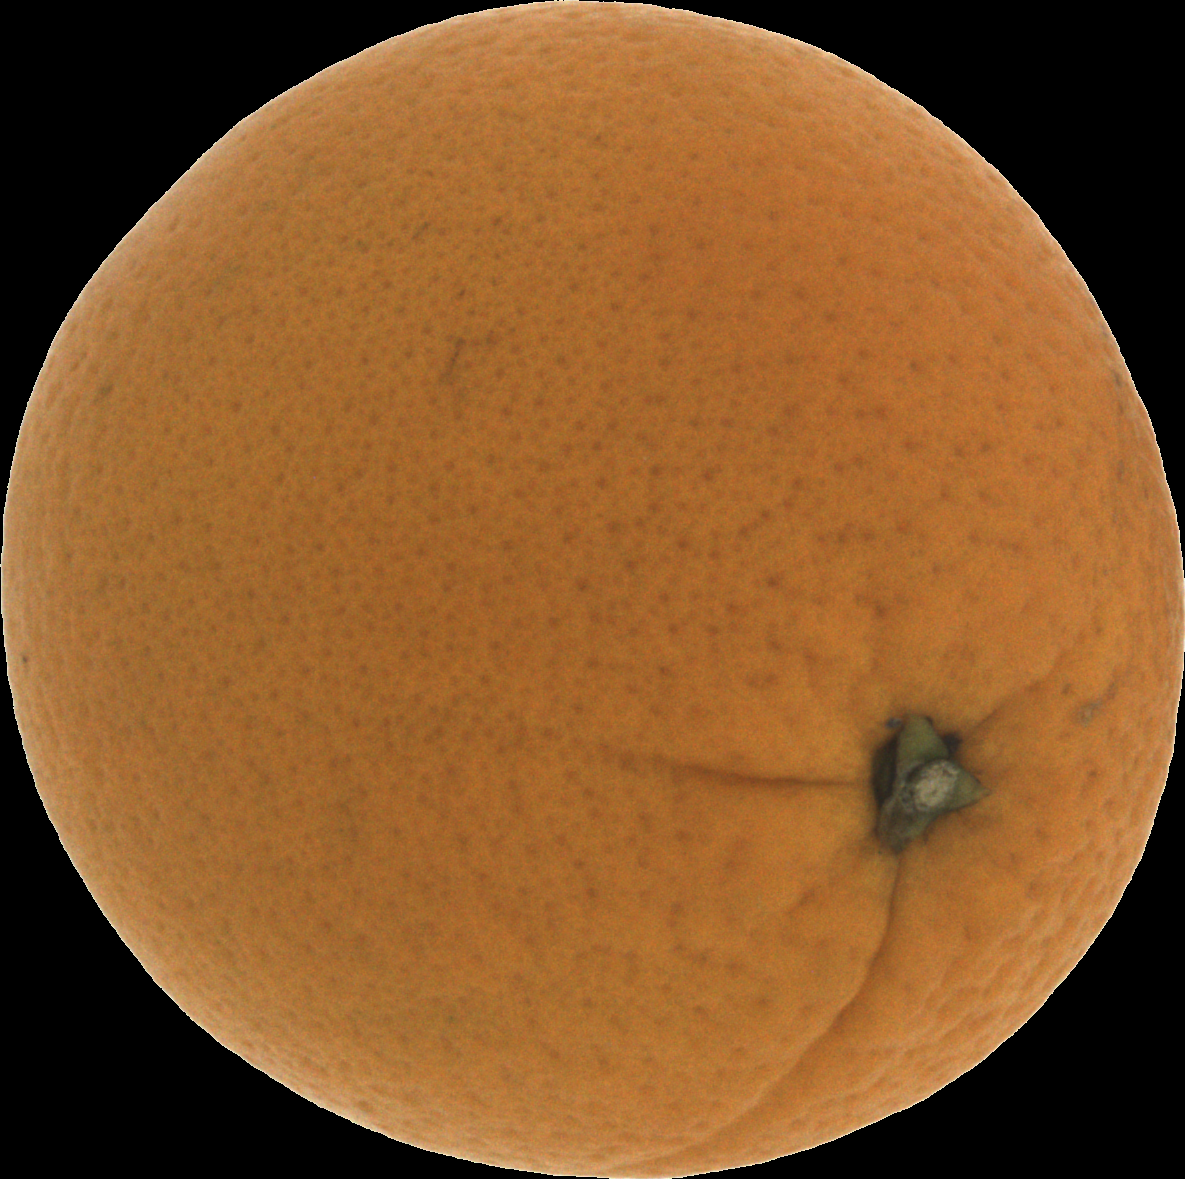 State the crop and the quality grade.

orange, good
